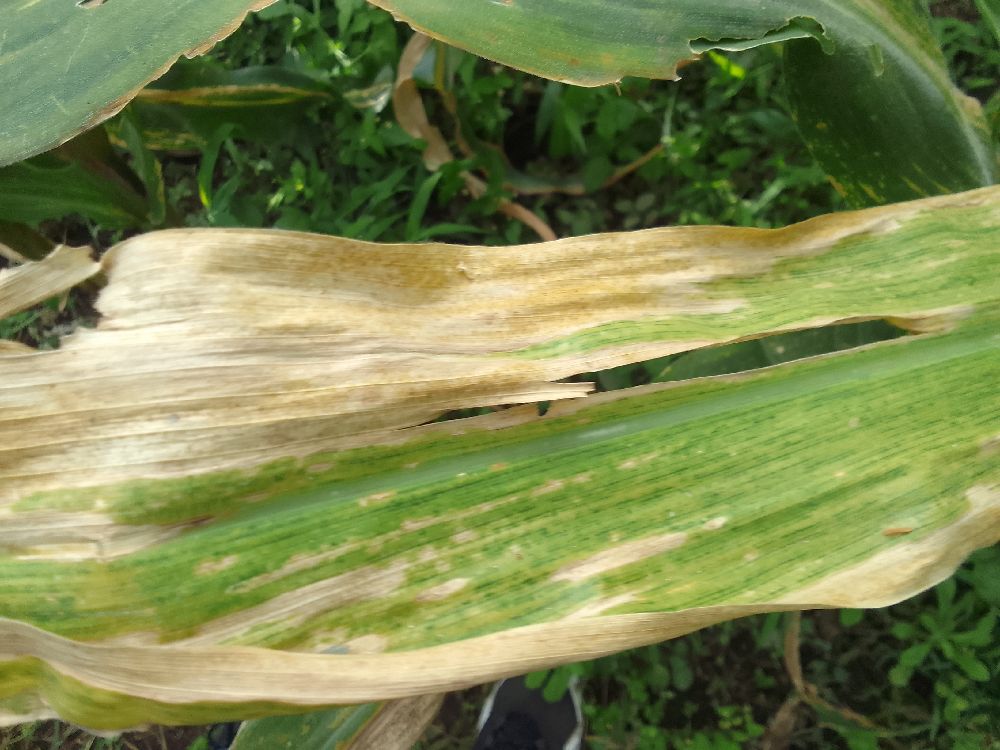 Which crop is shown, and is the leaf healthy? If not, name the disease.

maize, maize lethal necrosis
